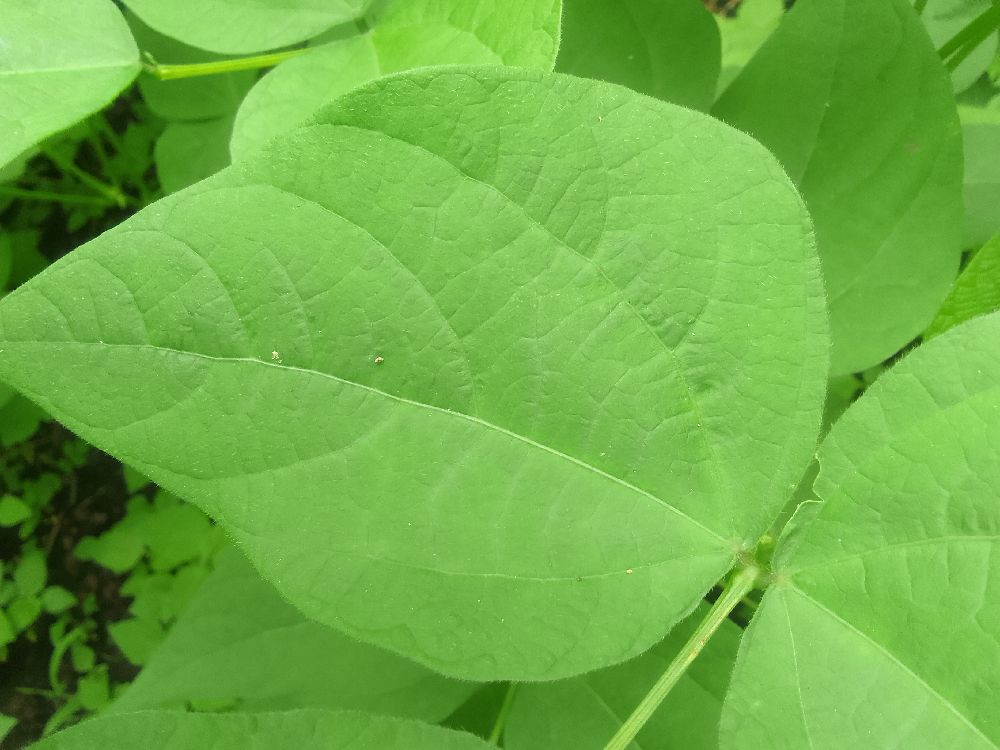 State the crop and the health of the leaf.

common bean, healthy
